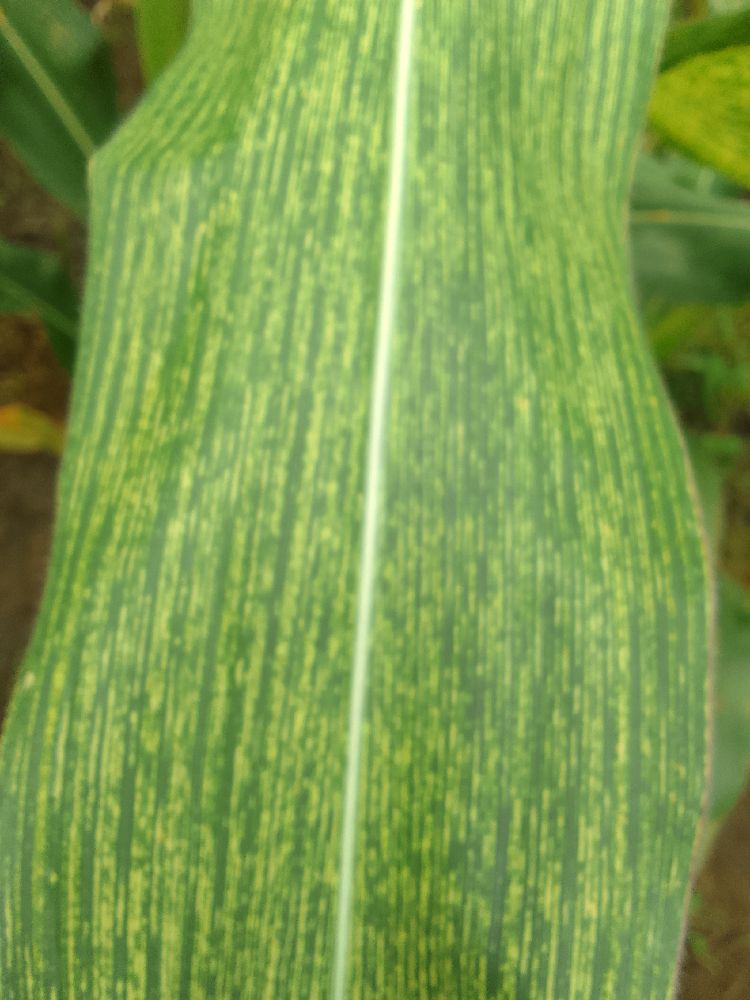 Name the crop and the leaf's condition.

maize, maize streak virus
